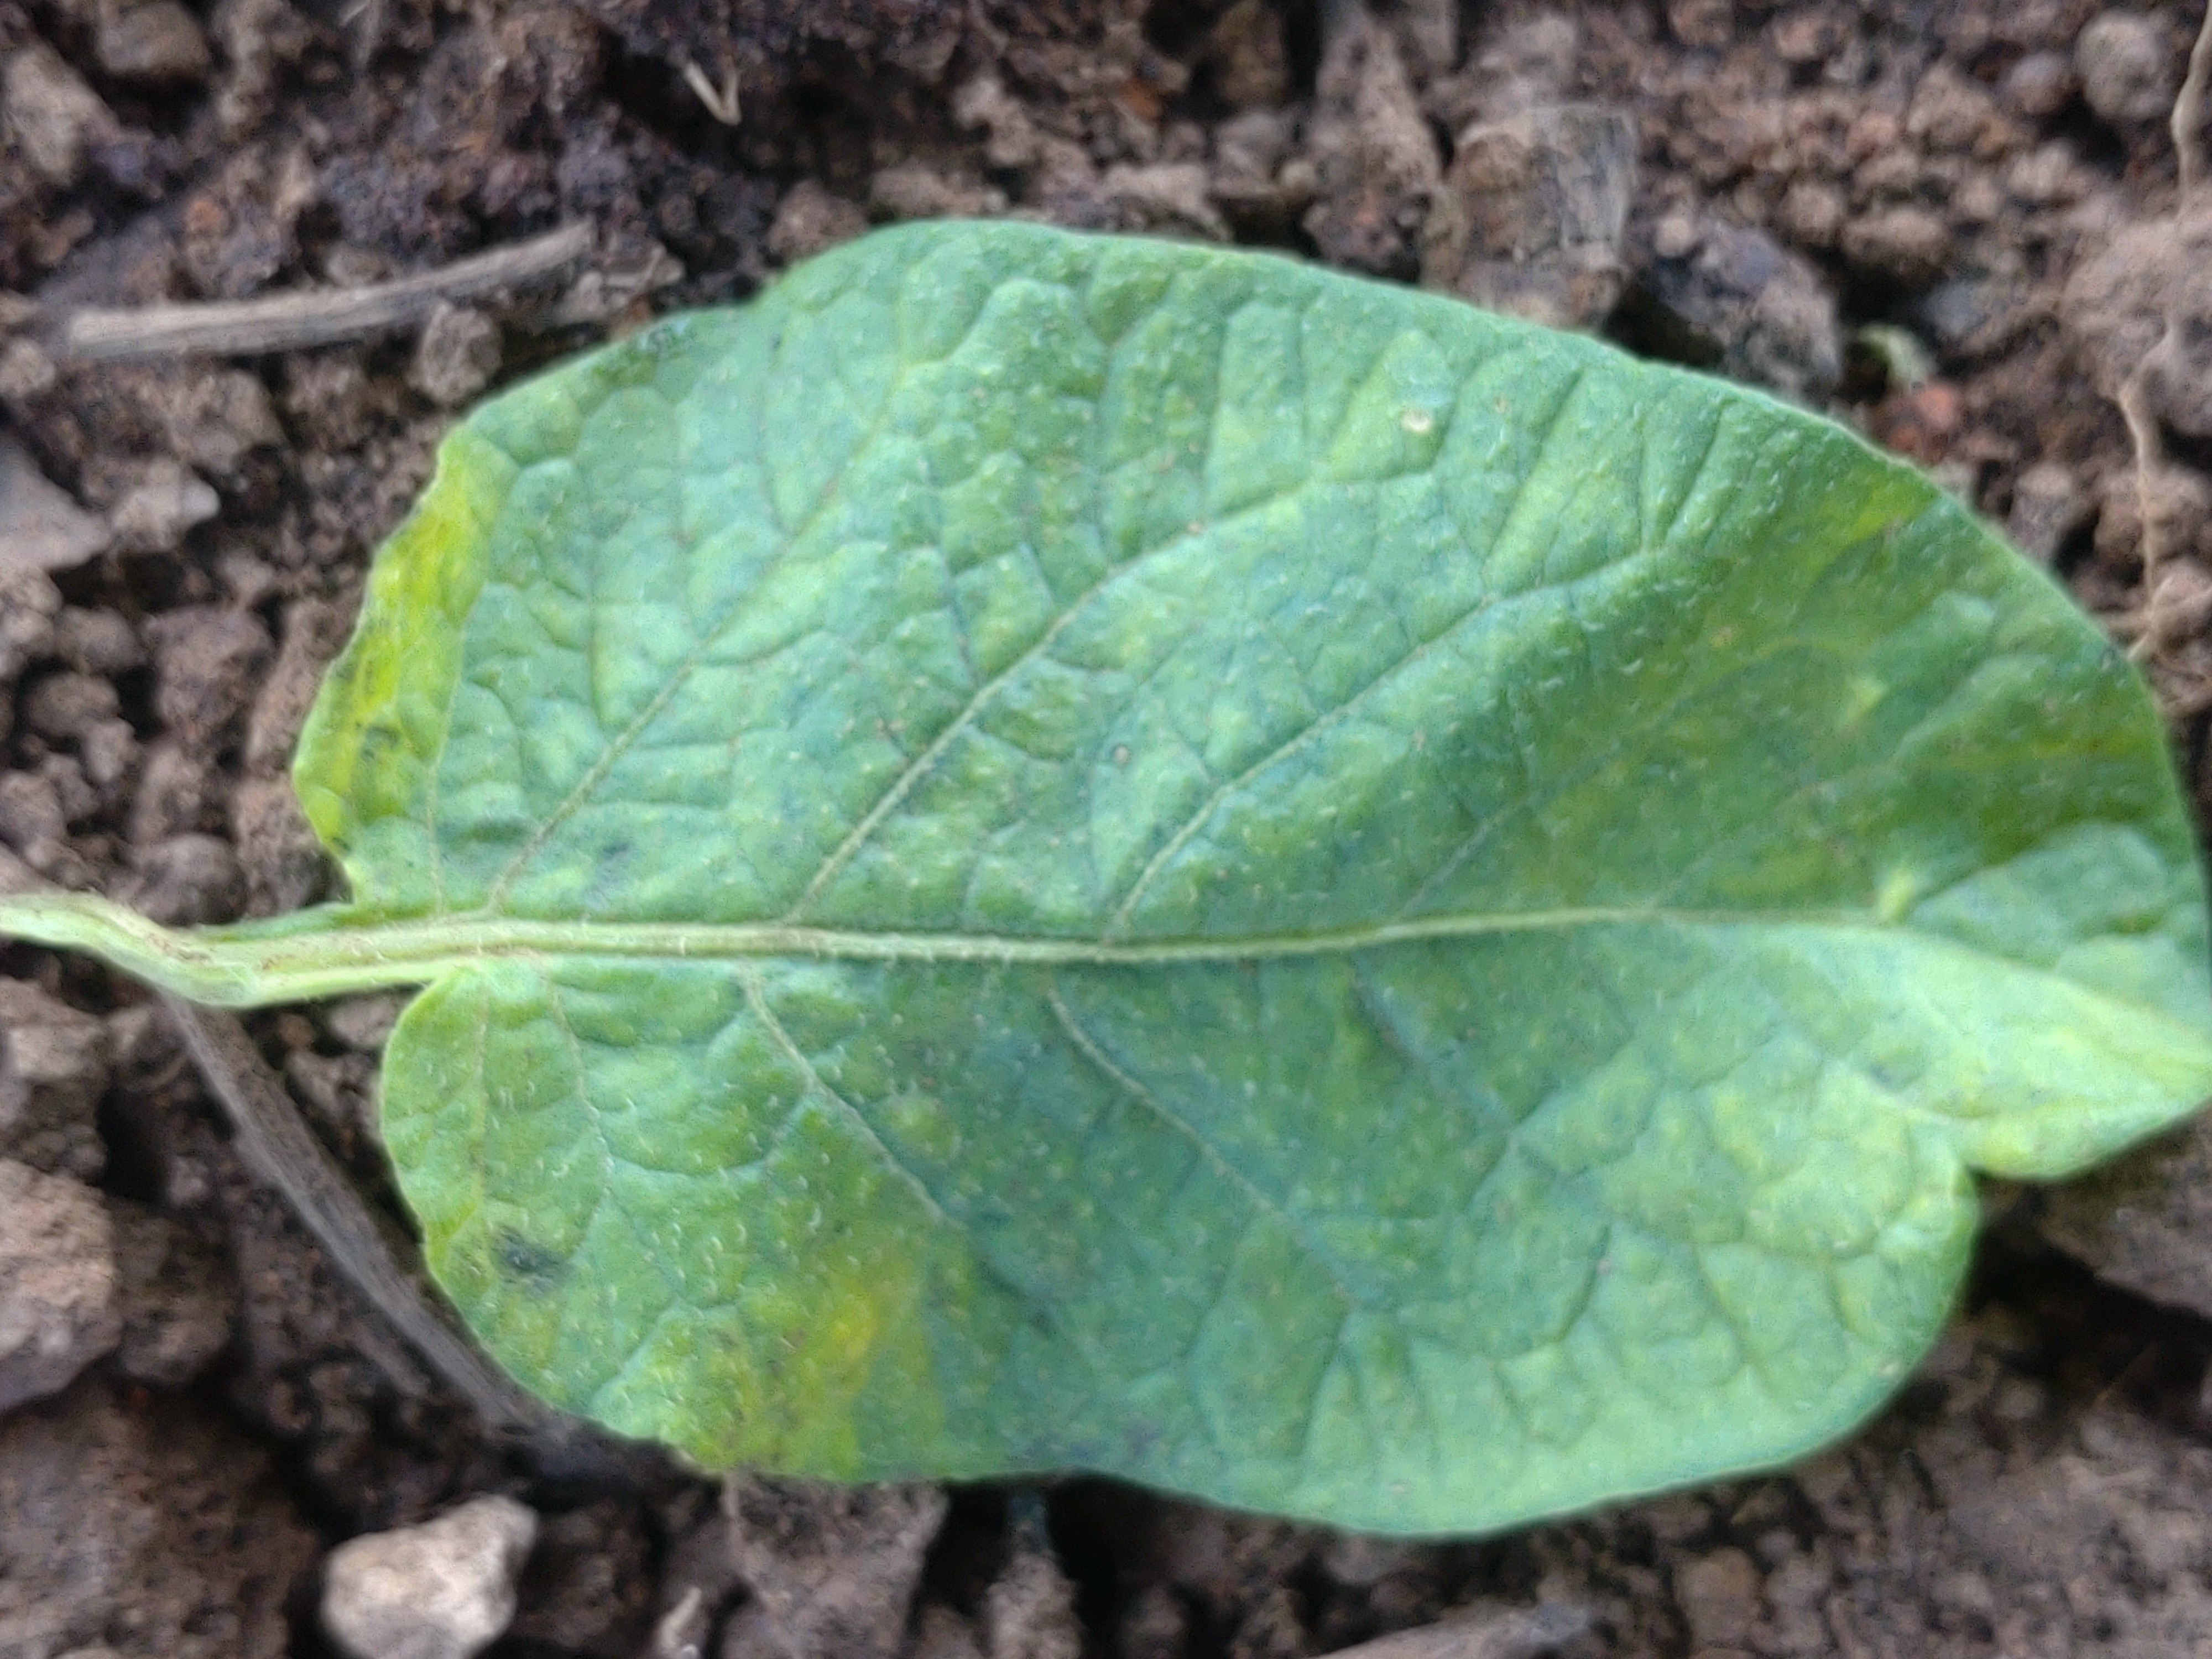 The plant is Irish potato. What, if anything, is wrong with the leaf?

late blight
